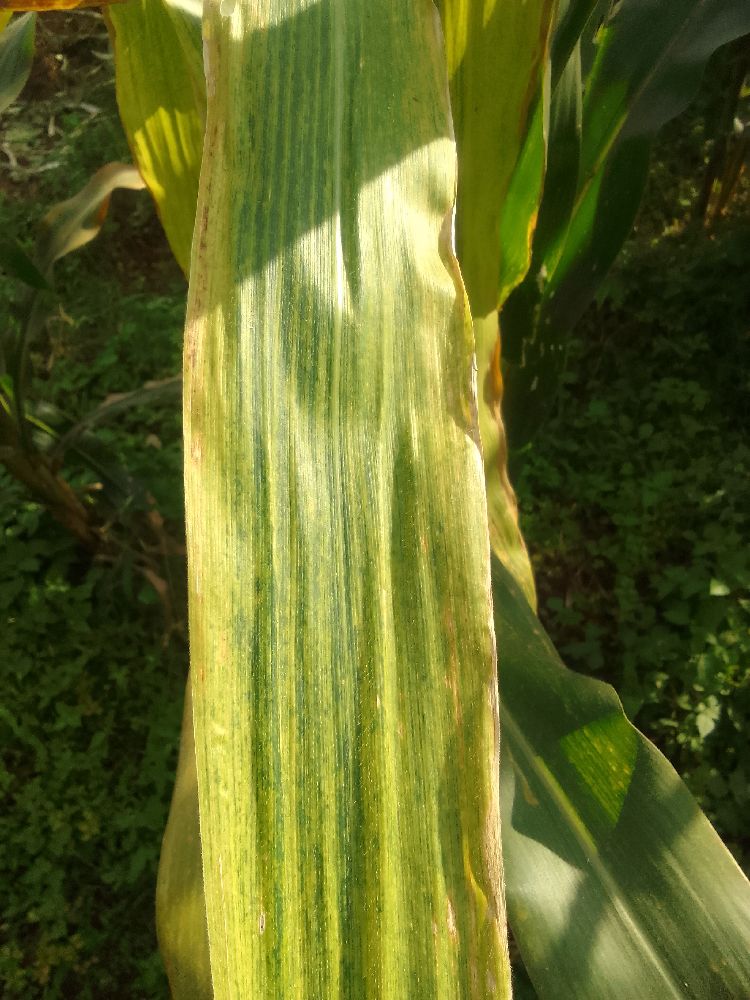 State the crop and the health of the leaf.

maize, maize lethal necrosis
